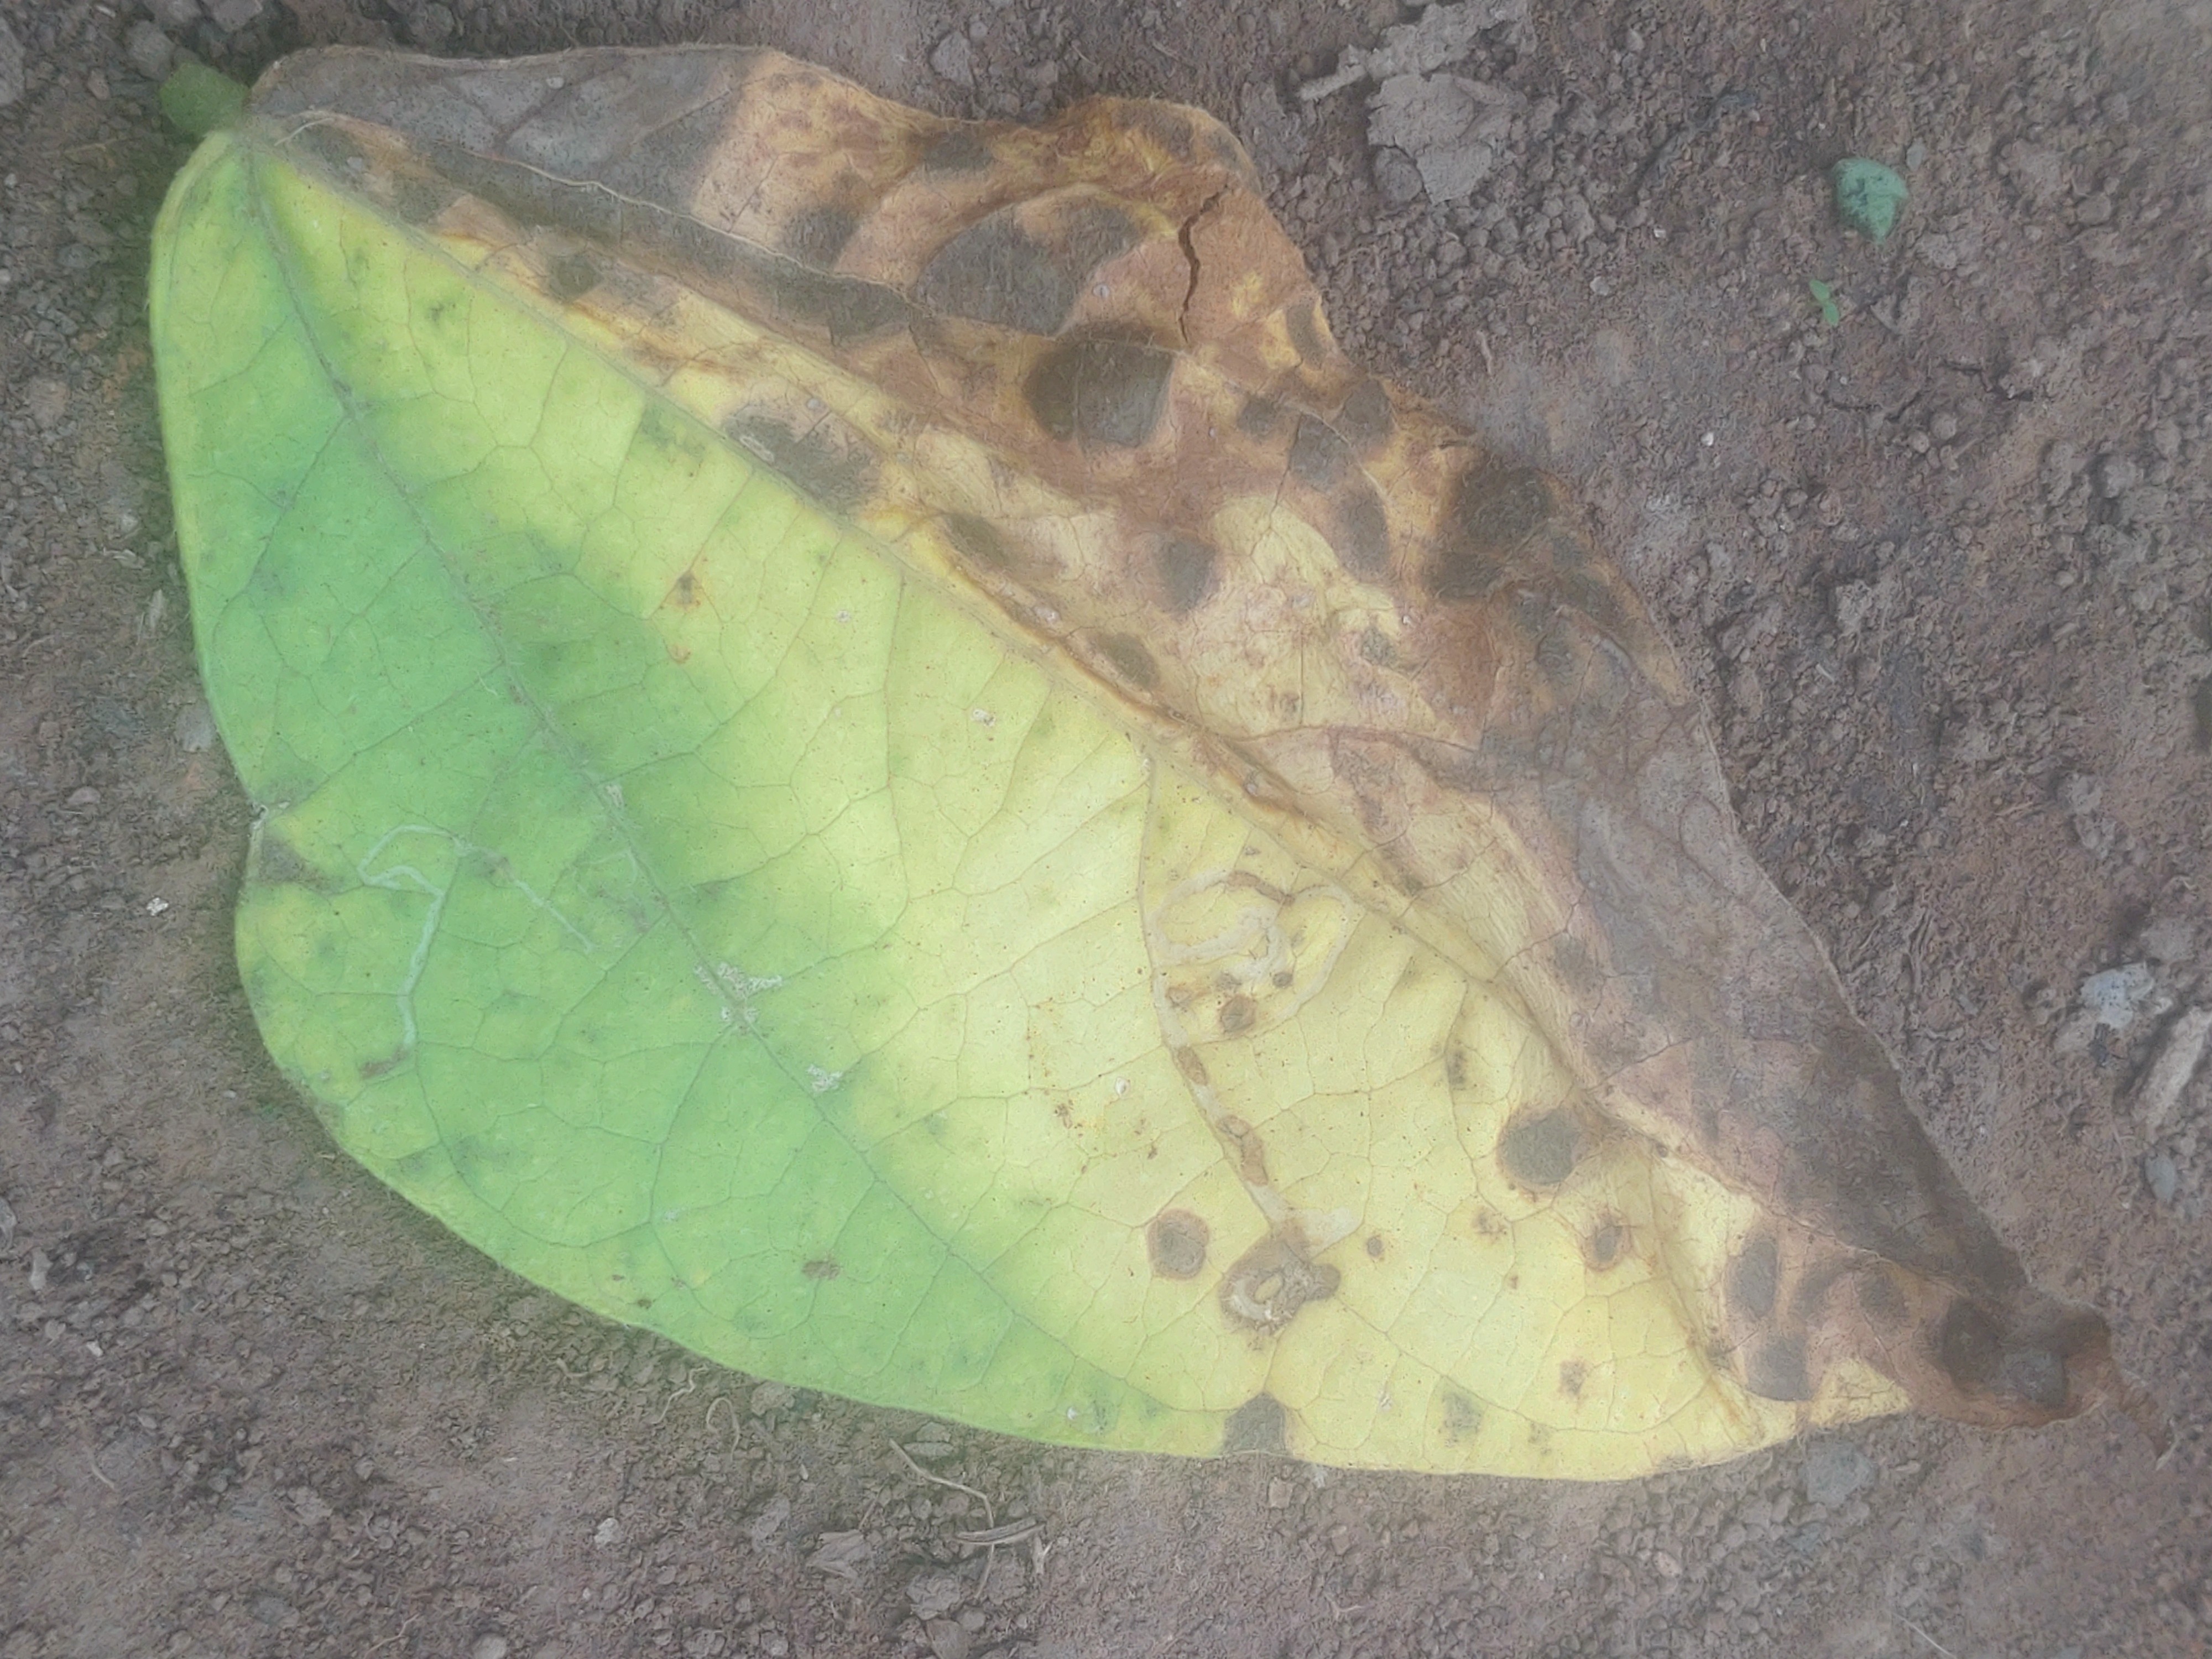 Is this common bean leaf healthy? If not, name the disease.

anthracnose
